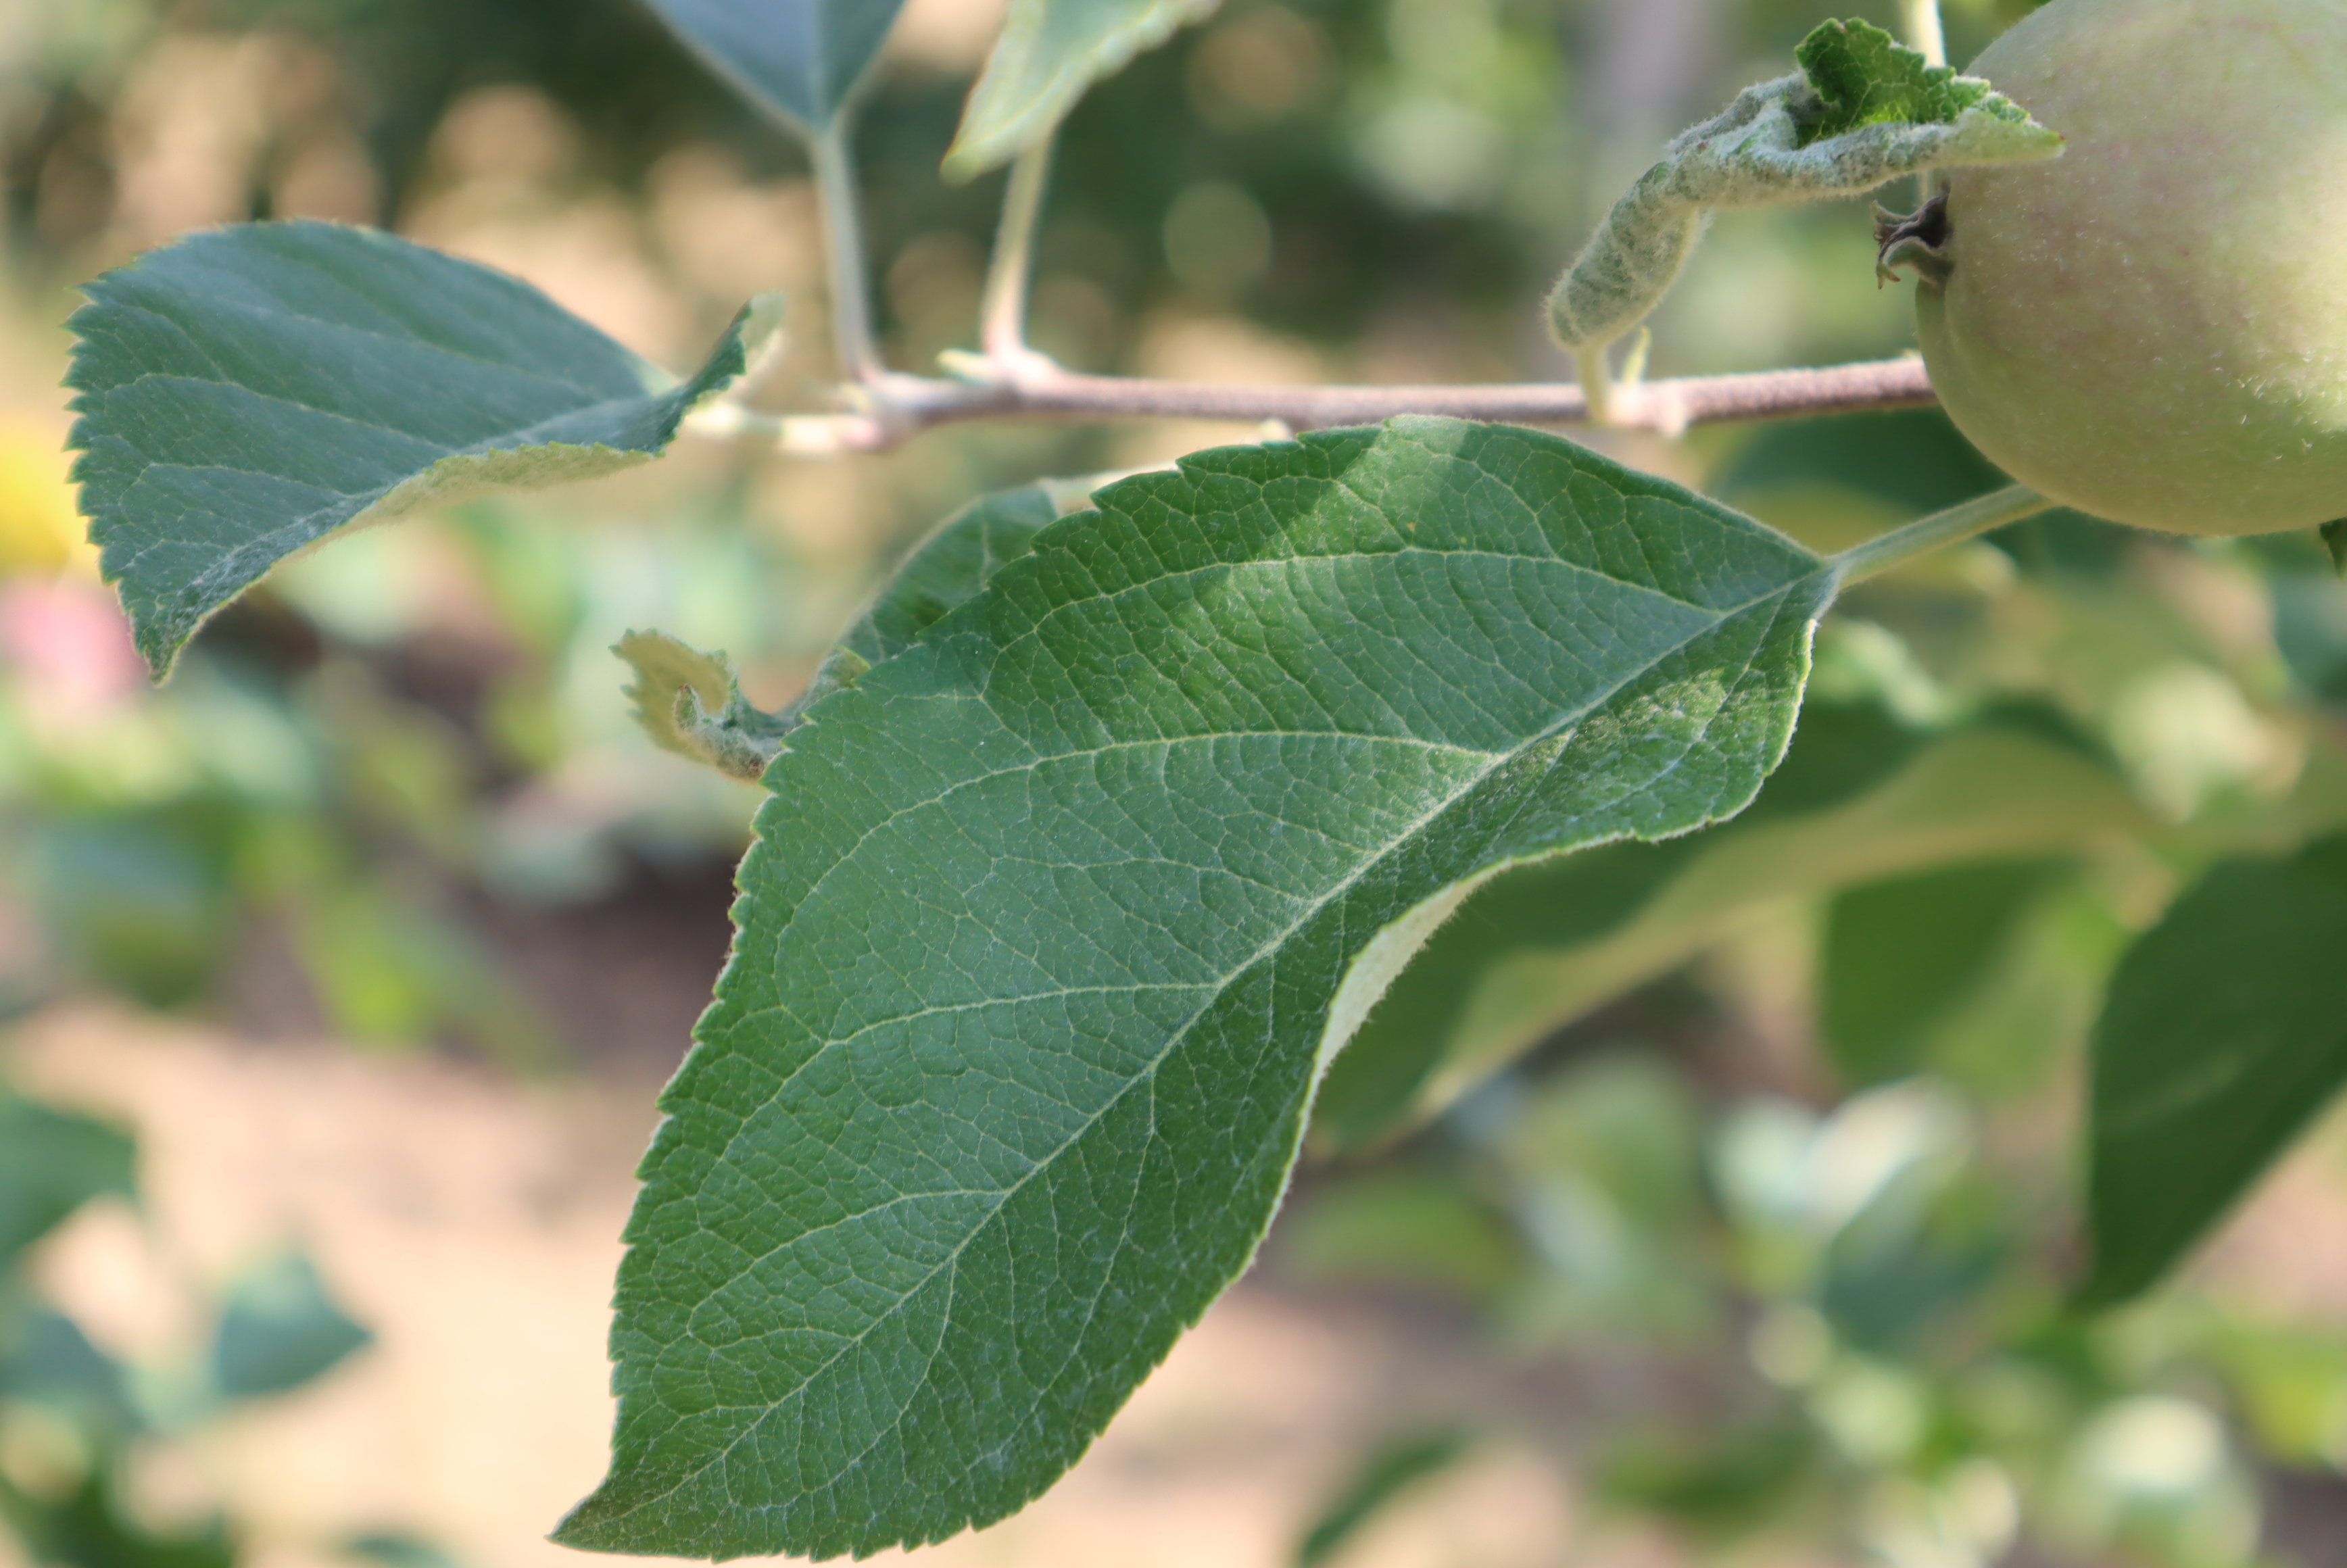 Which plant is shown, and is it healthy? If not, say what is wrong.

apple, aphids
